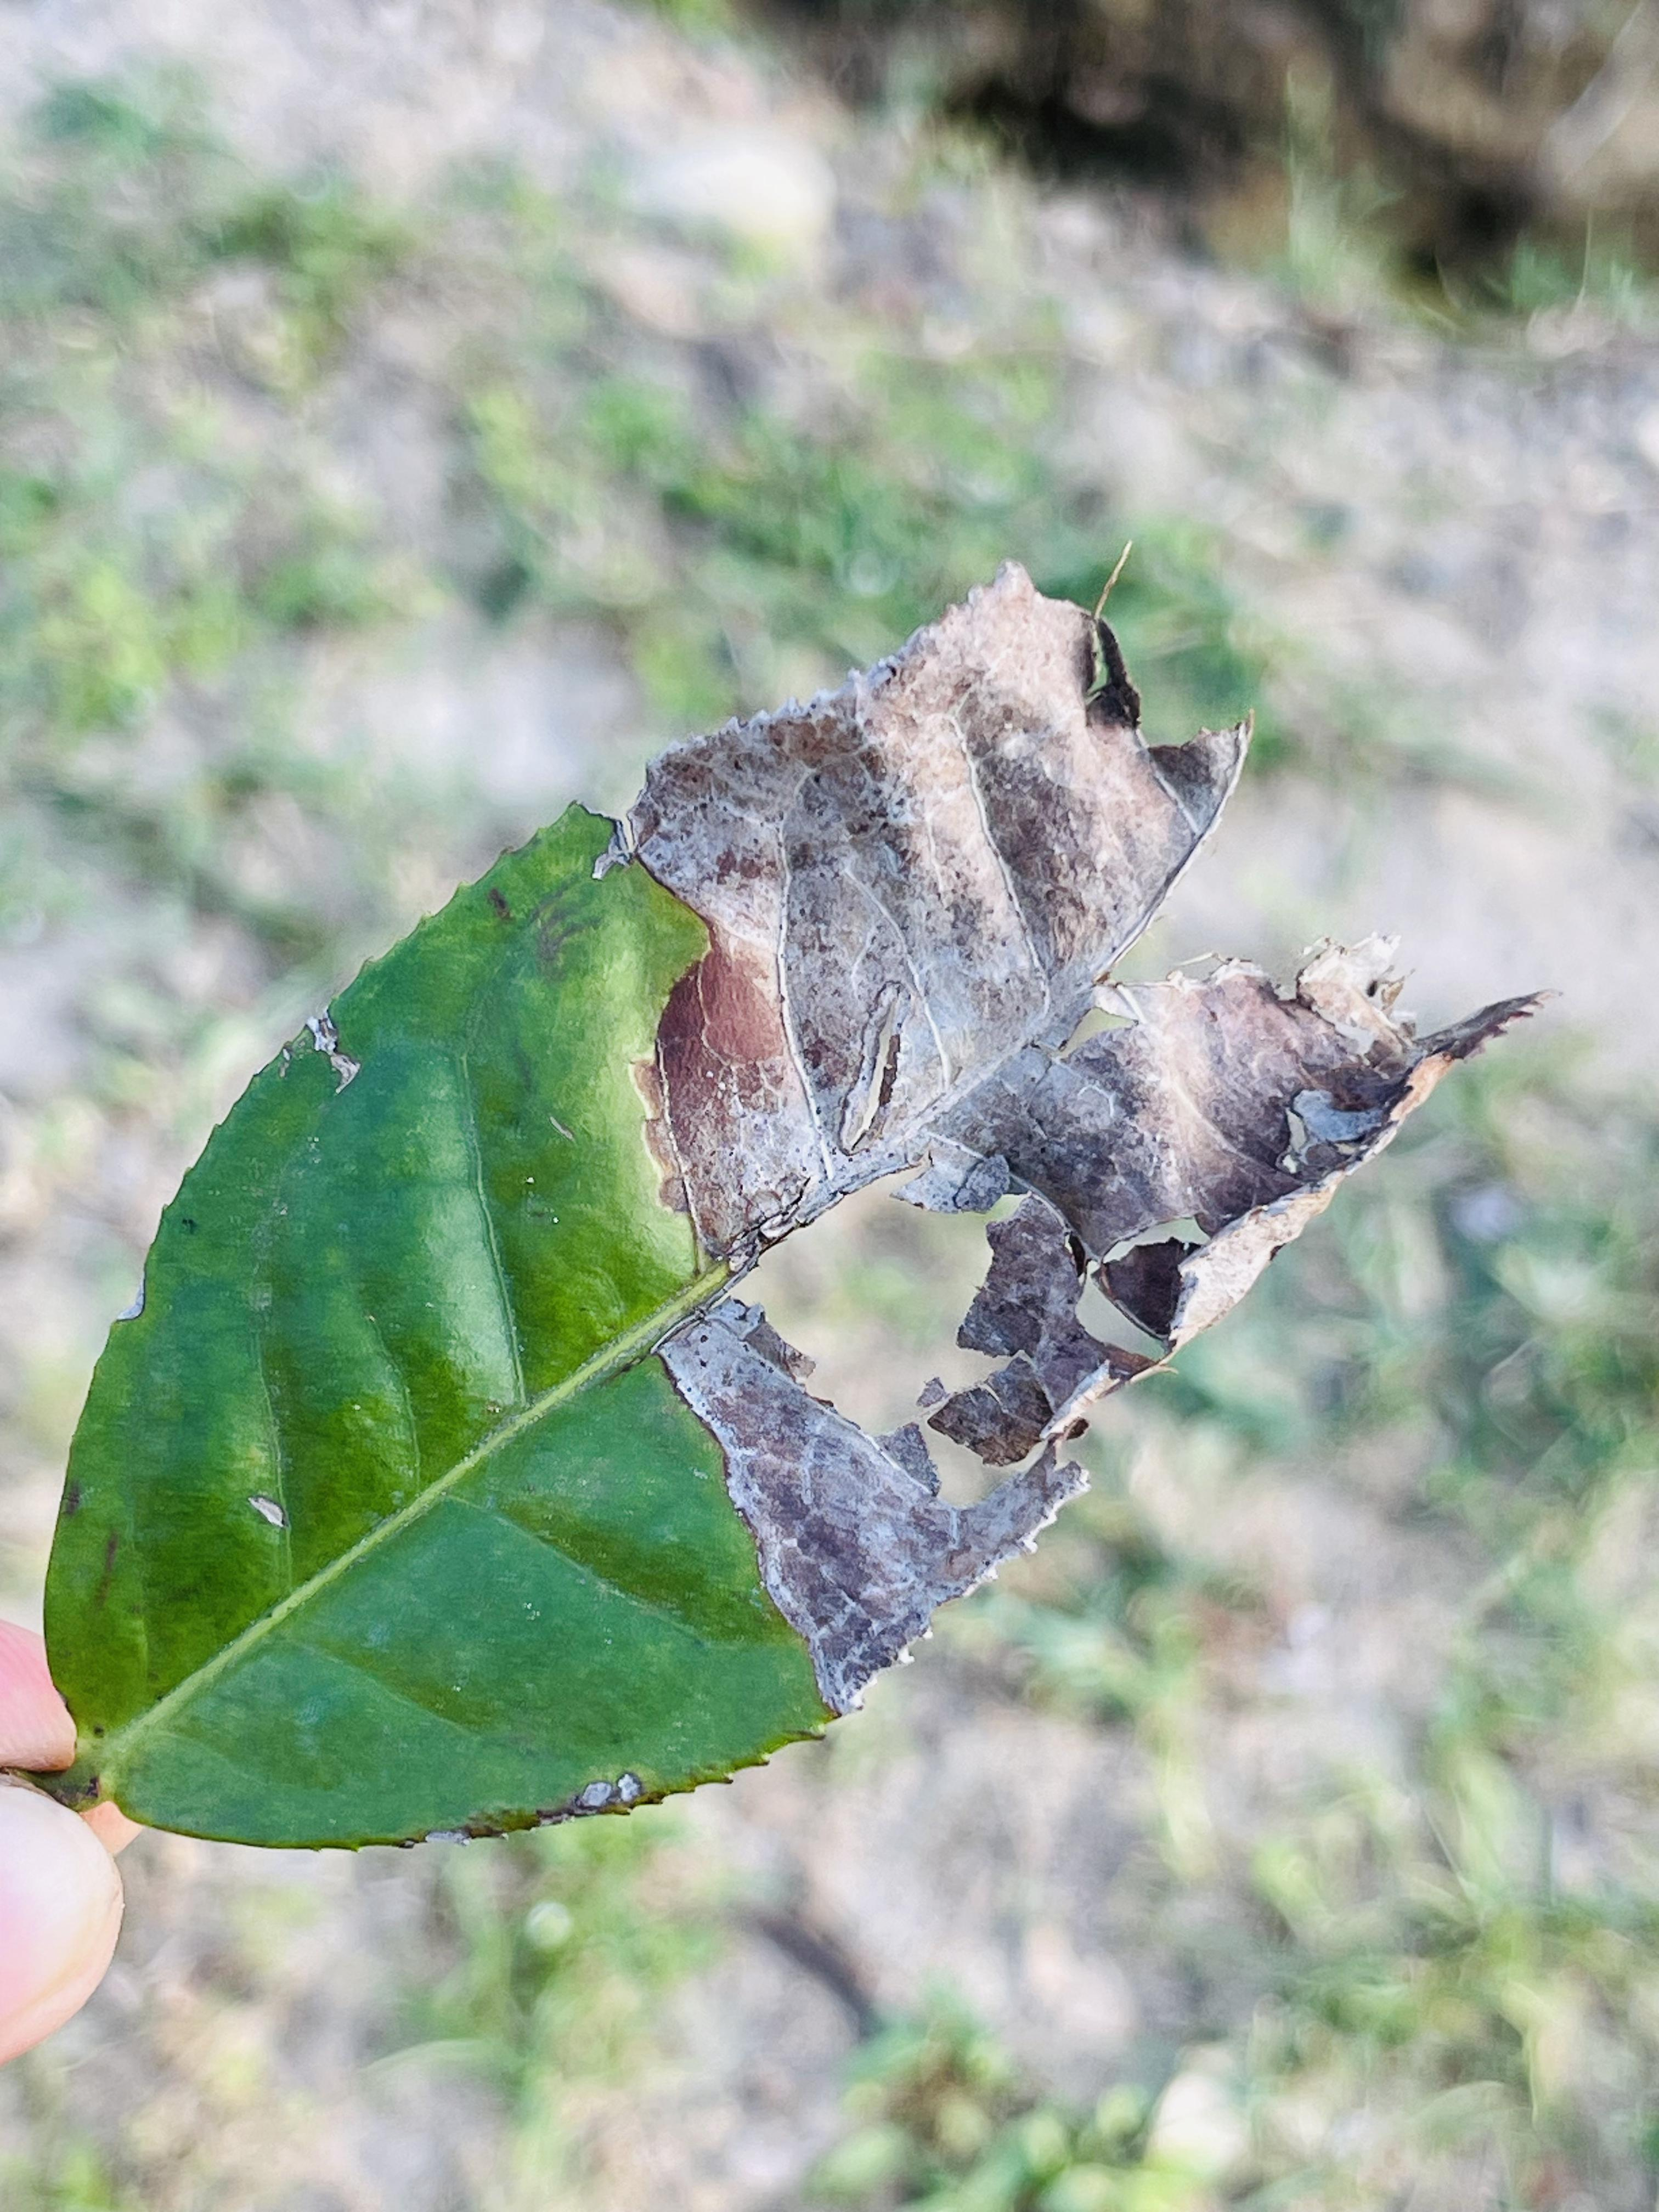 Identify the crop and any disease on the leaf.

tea, blight
